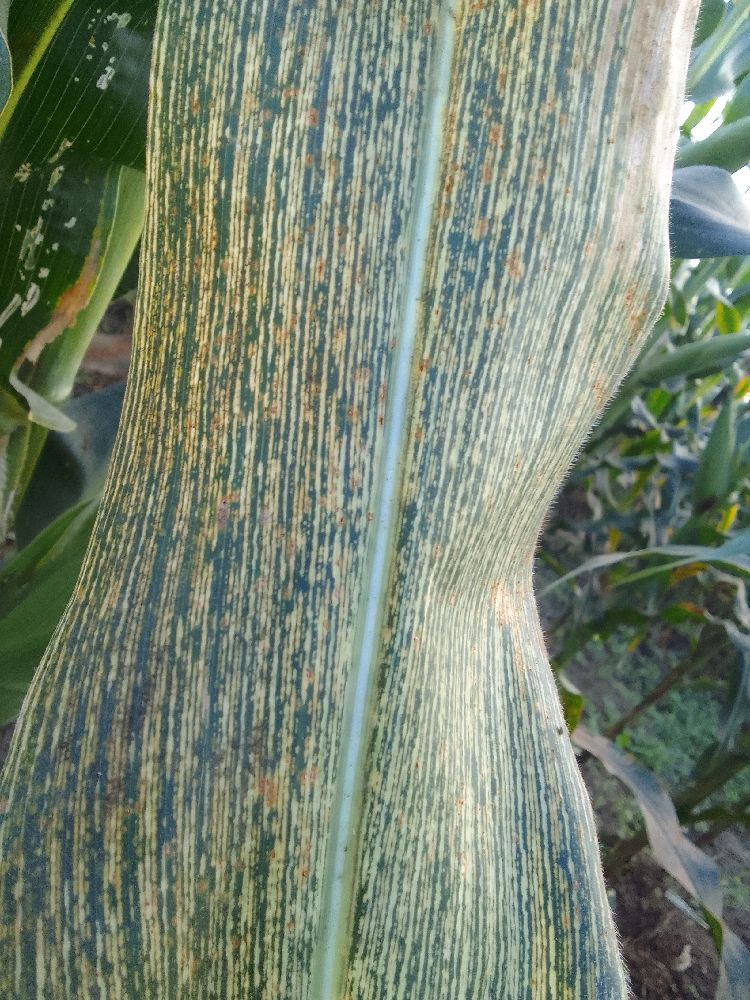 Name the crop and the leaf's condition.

maize, maize streak virus
